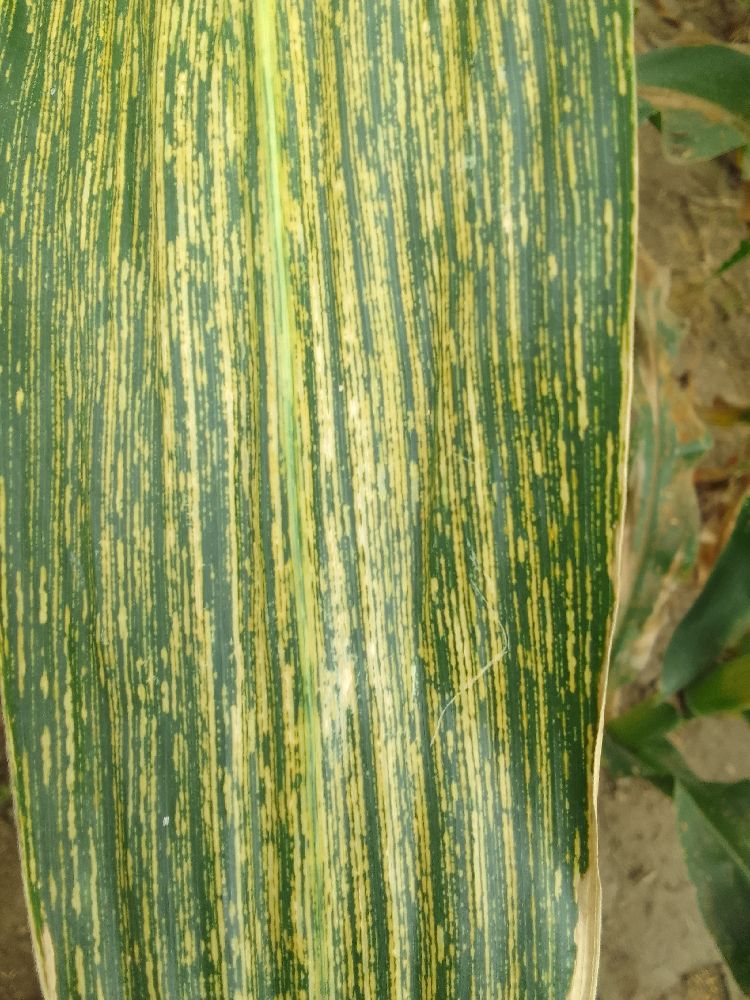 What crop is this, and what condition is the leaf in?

maize, maize streak virus
